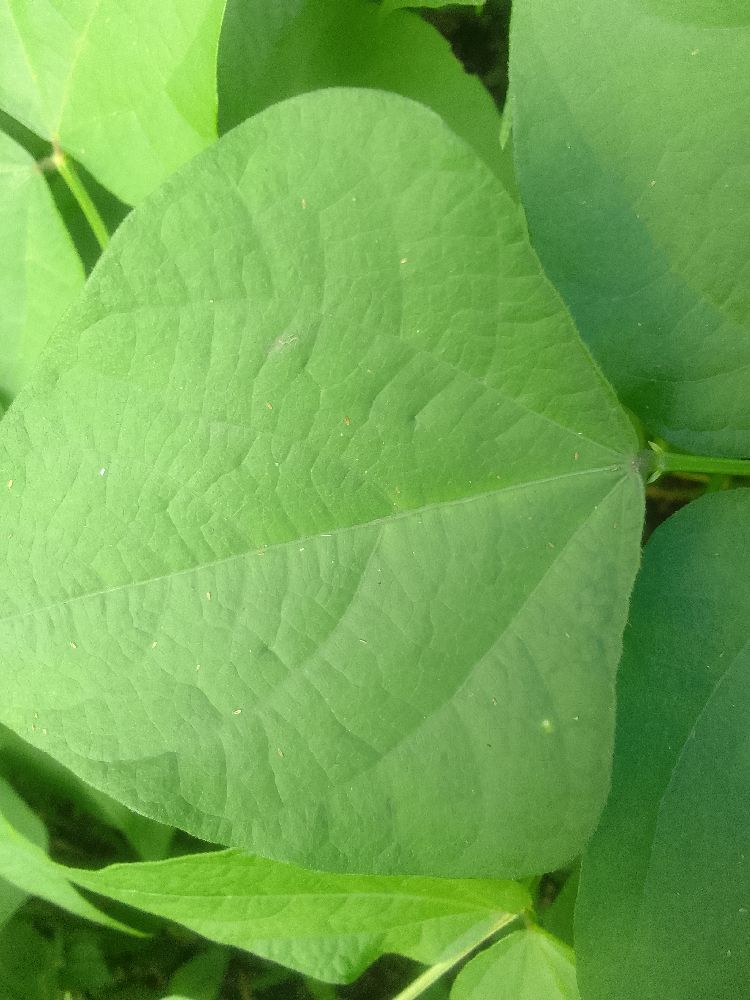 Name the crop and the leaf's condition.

common bean, healthy
